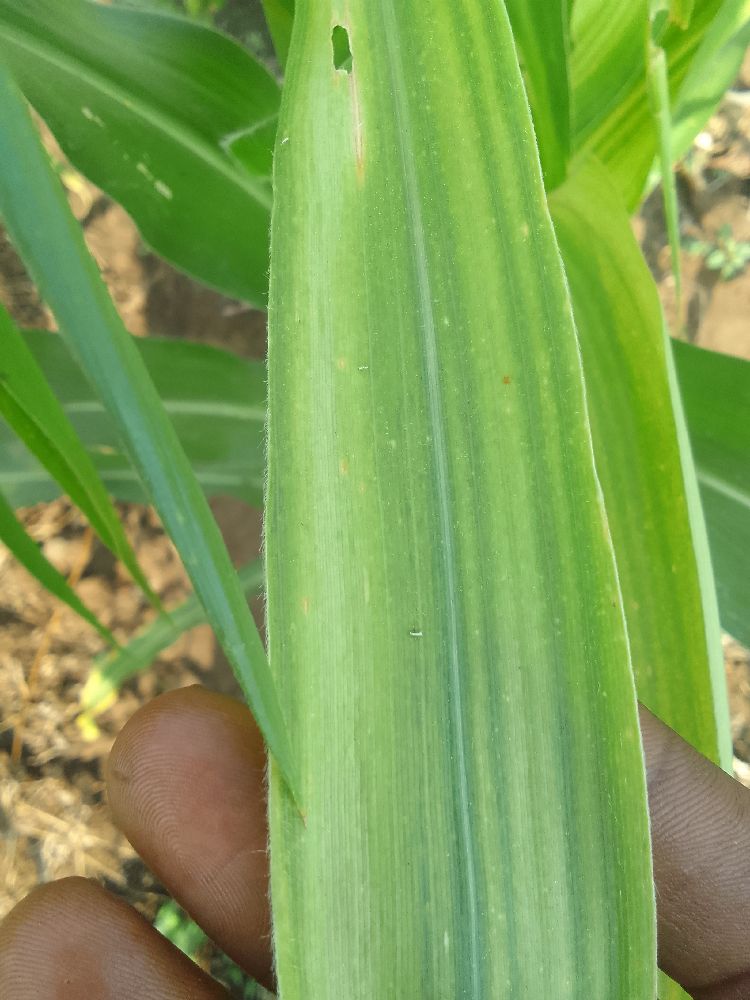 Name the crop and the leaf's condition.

maize, maize lethal necrosis
